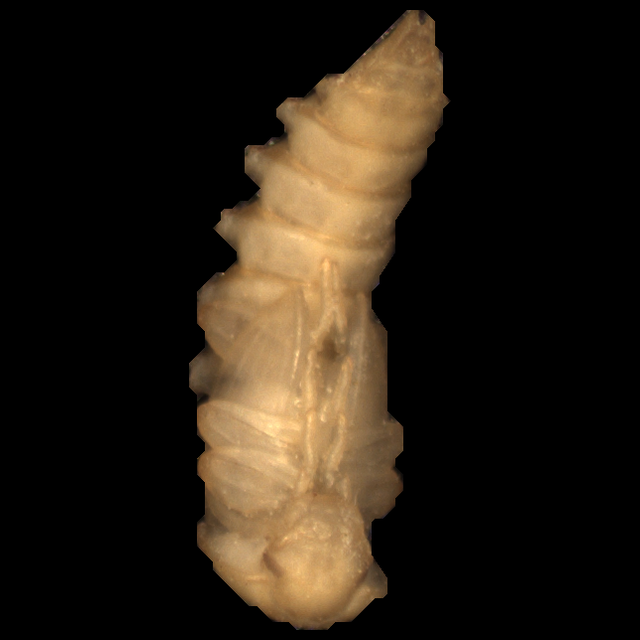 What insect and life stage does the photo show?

mealworm pupa
